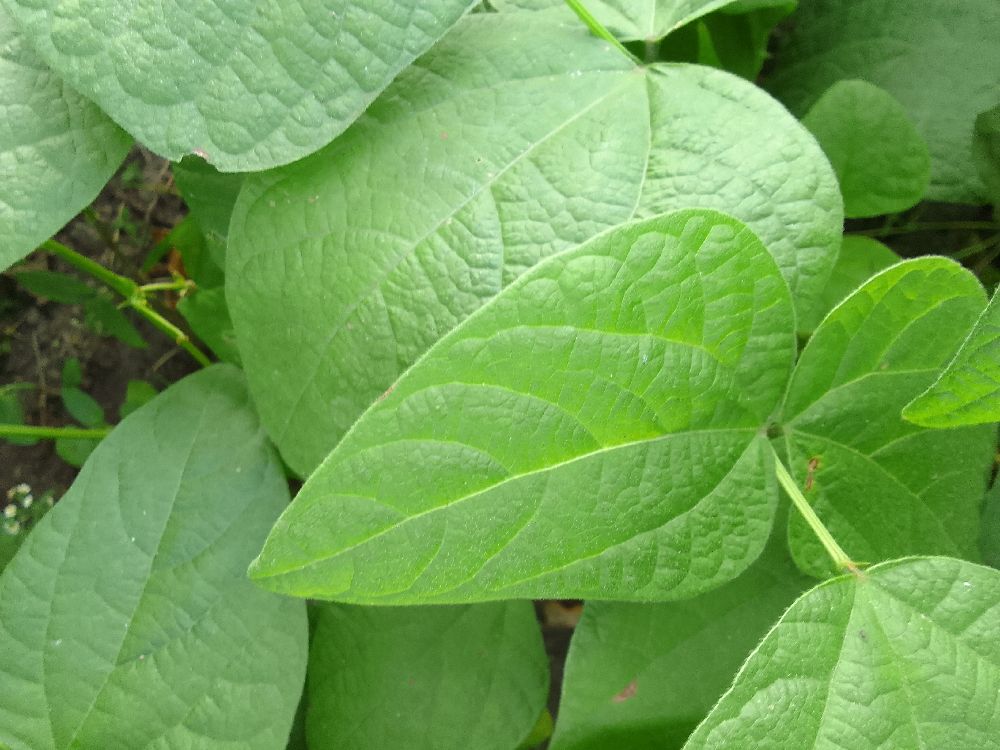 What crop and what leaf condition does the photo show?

common bean, healthy
